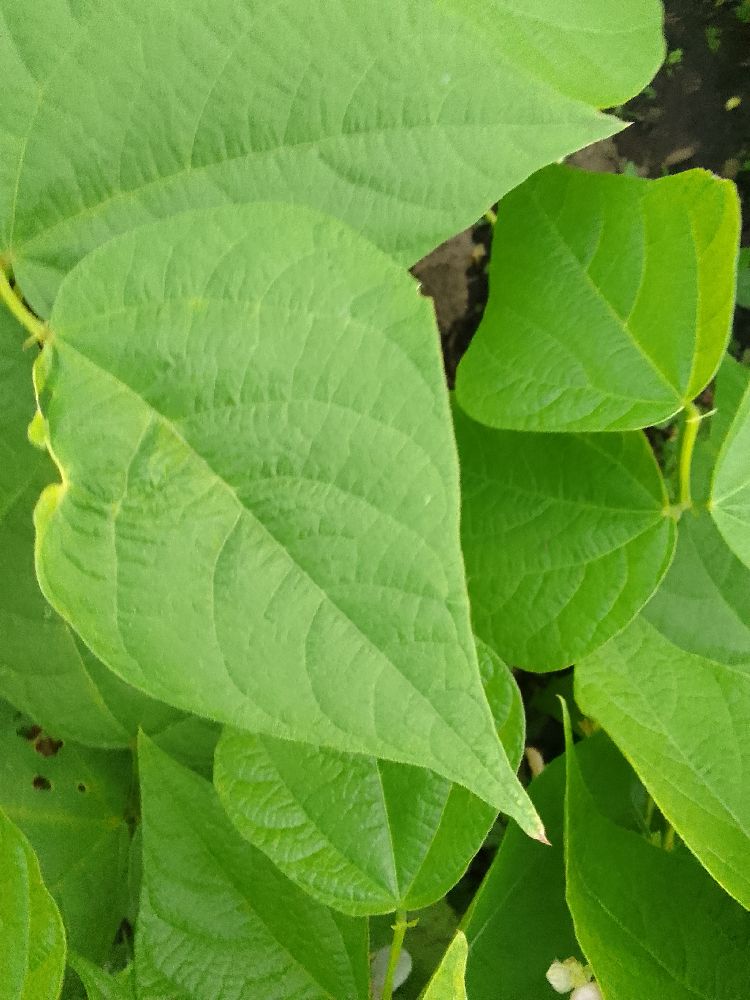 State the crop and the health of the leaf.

common bean, healthy
